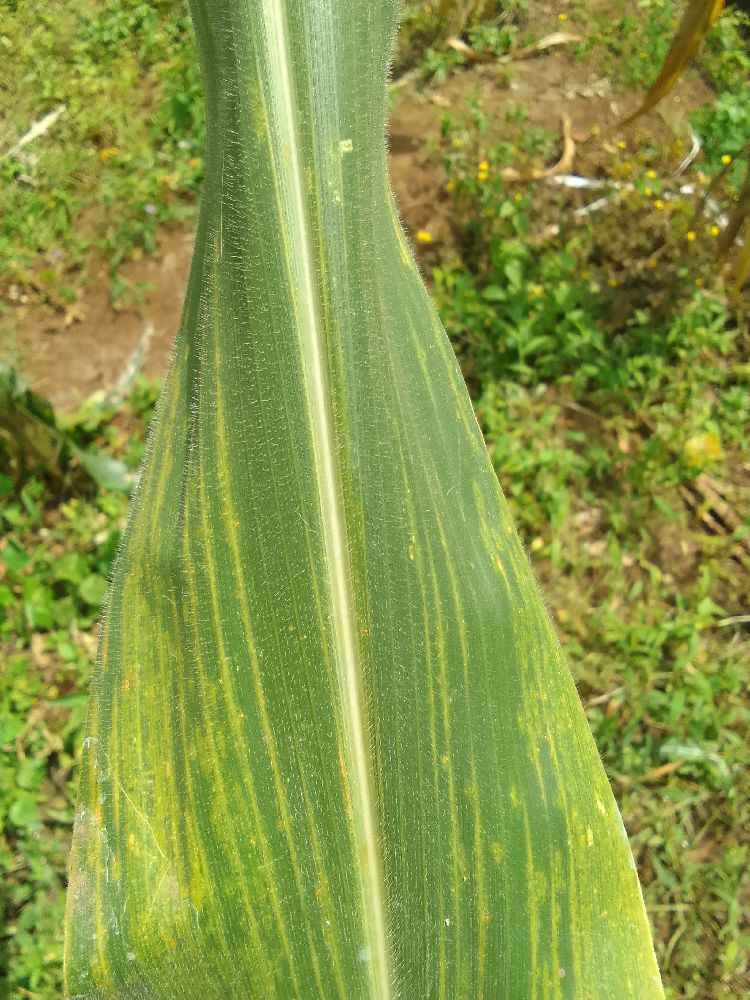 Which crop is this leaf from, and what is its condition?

maize, maize lethal necrosis
